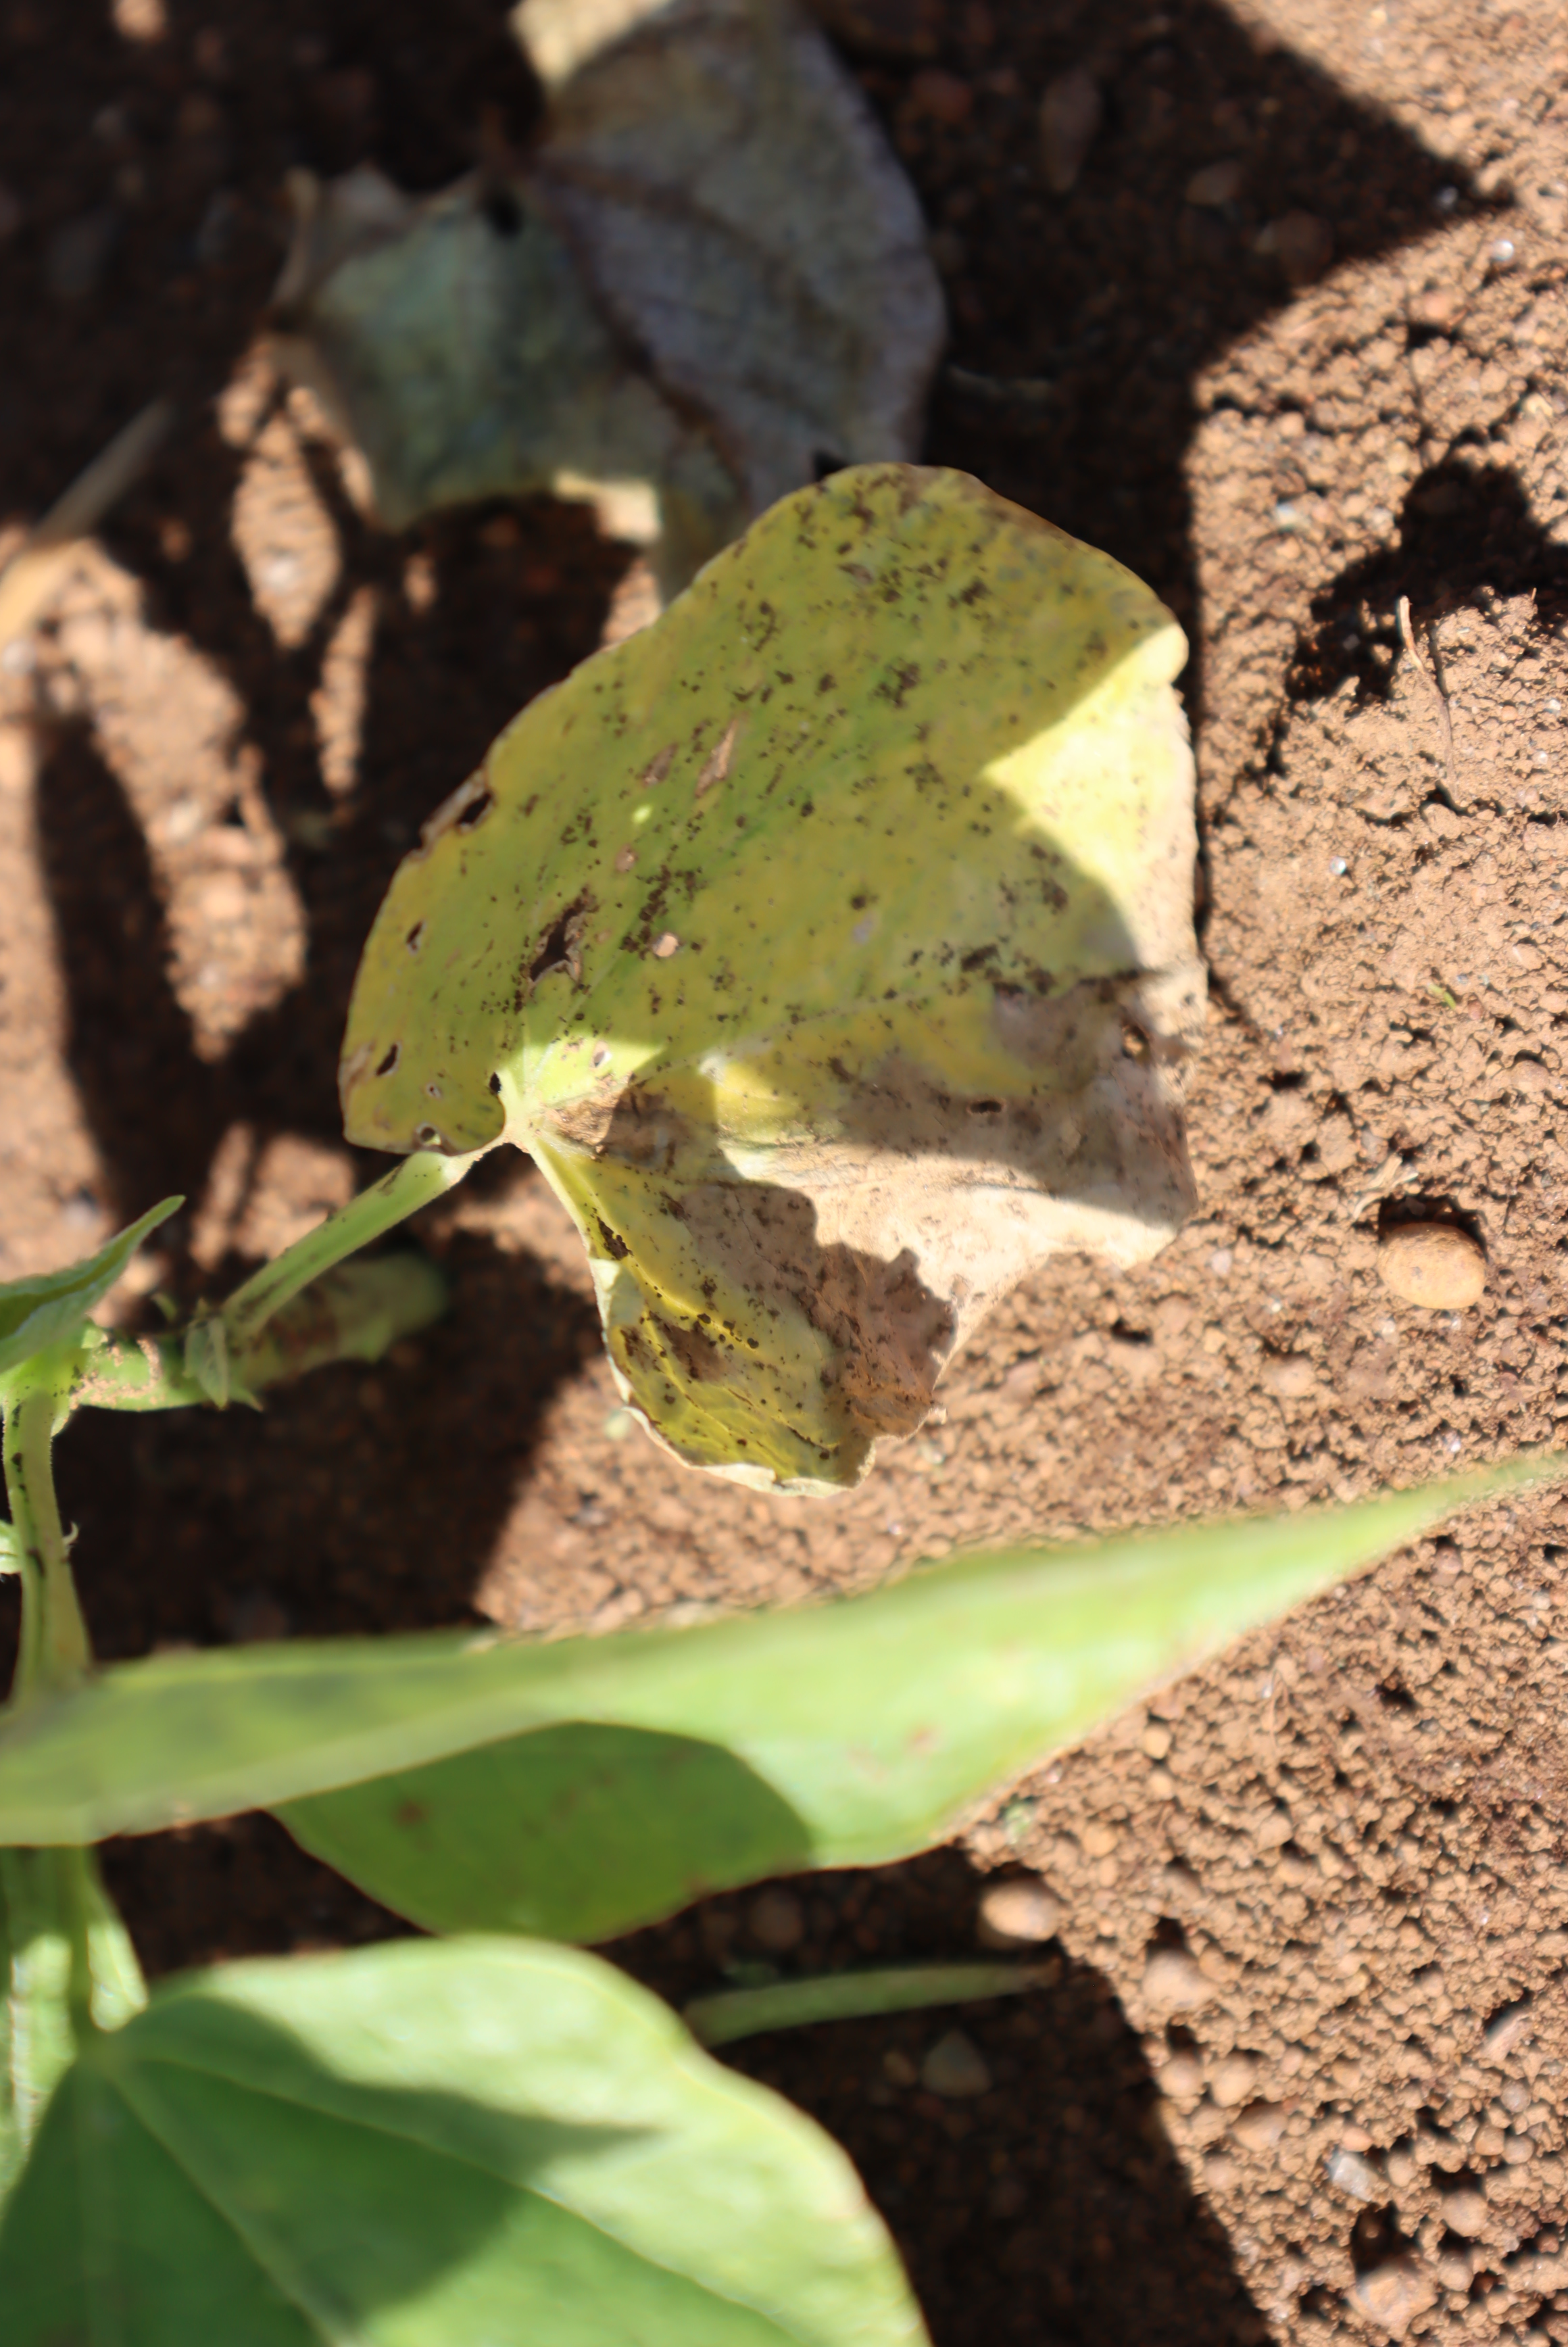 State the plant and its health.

peas, chlorosis
